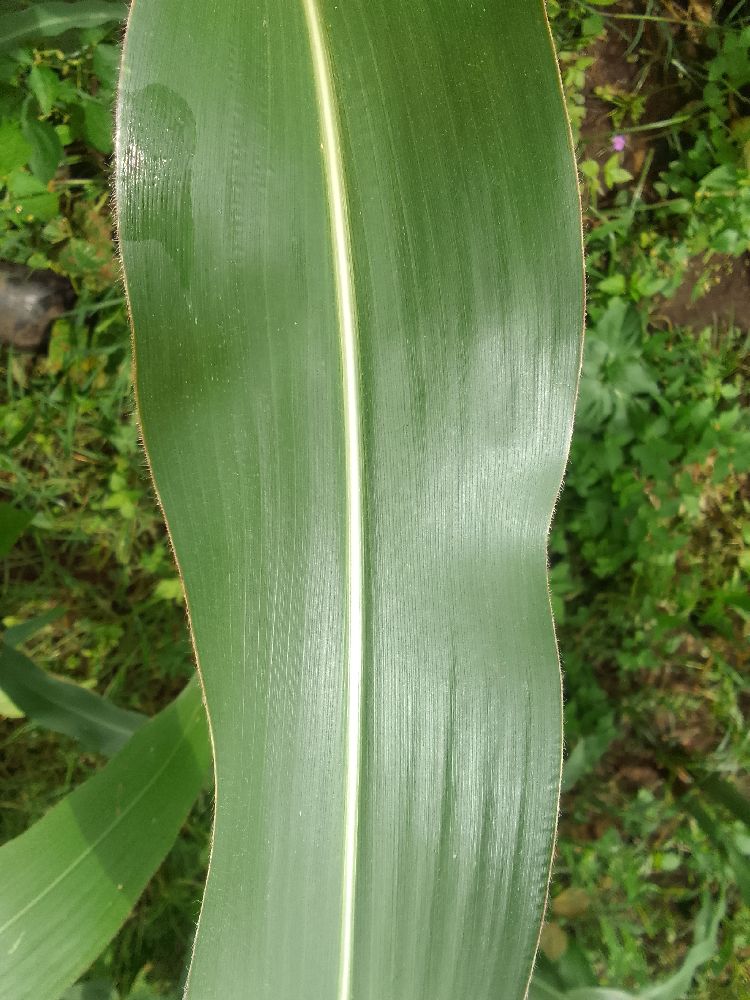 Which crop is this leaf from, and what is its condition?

maize, healthy
